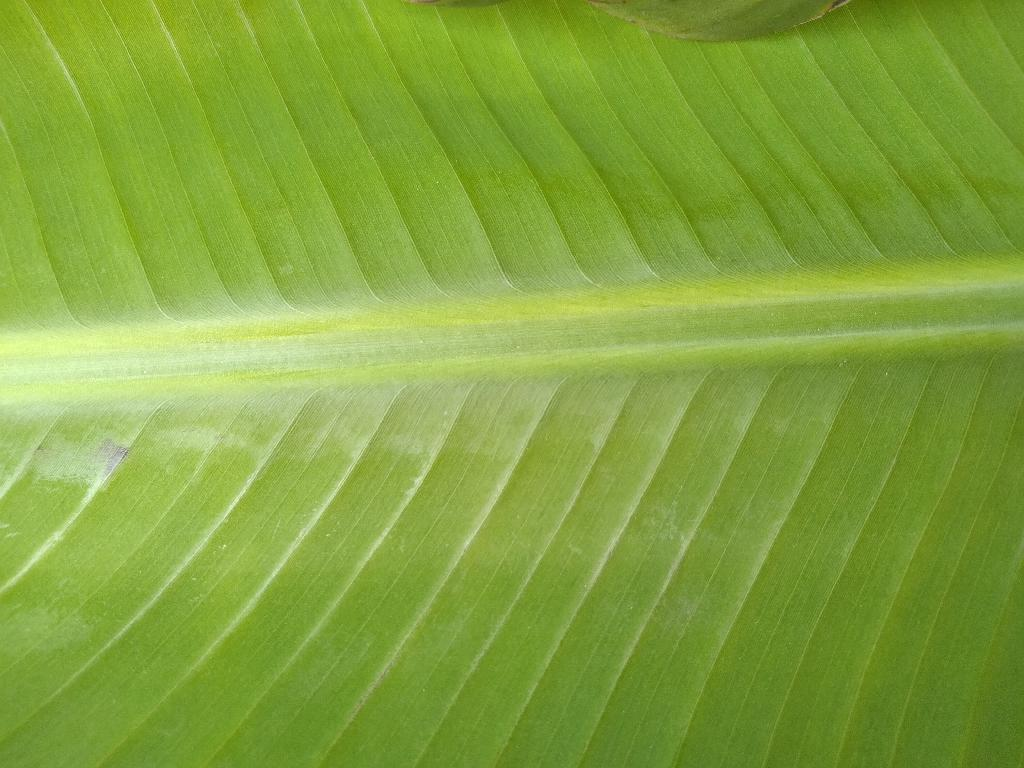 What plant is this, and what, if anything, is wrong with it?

banana, healthy
